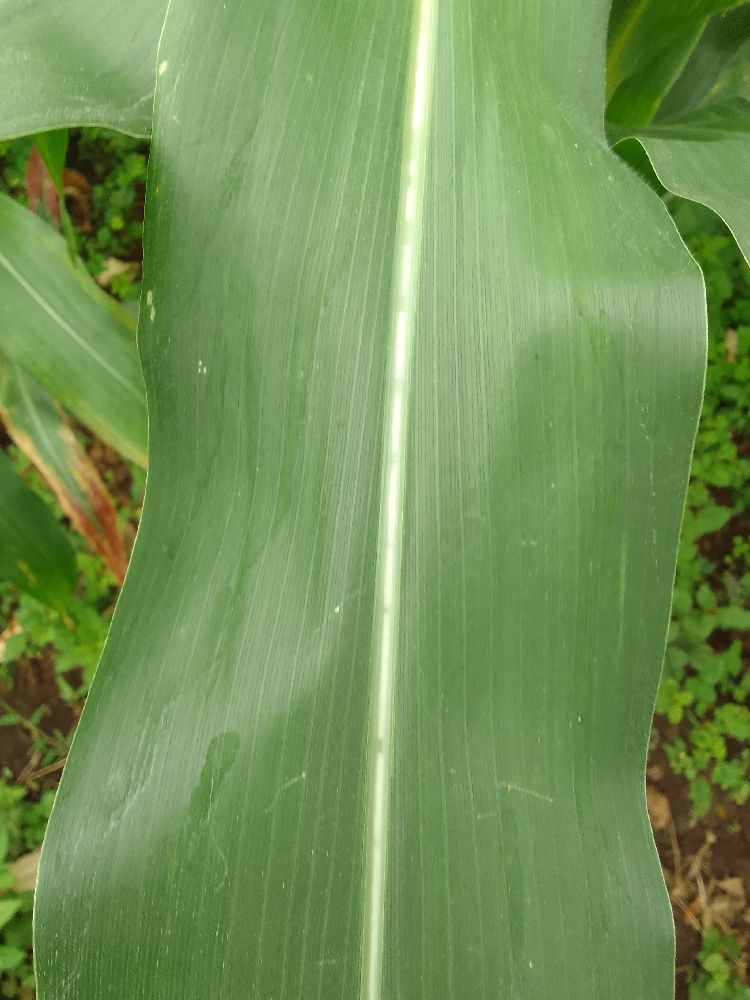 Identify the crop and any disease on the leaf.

maize, healthy
